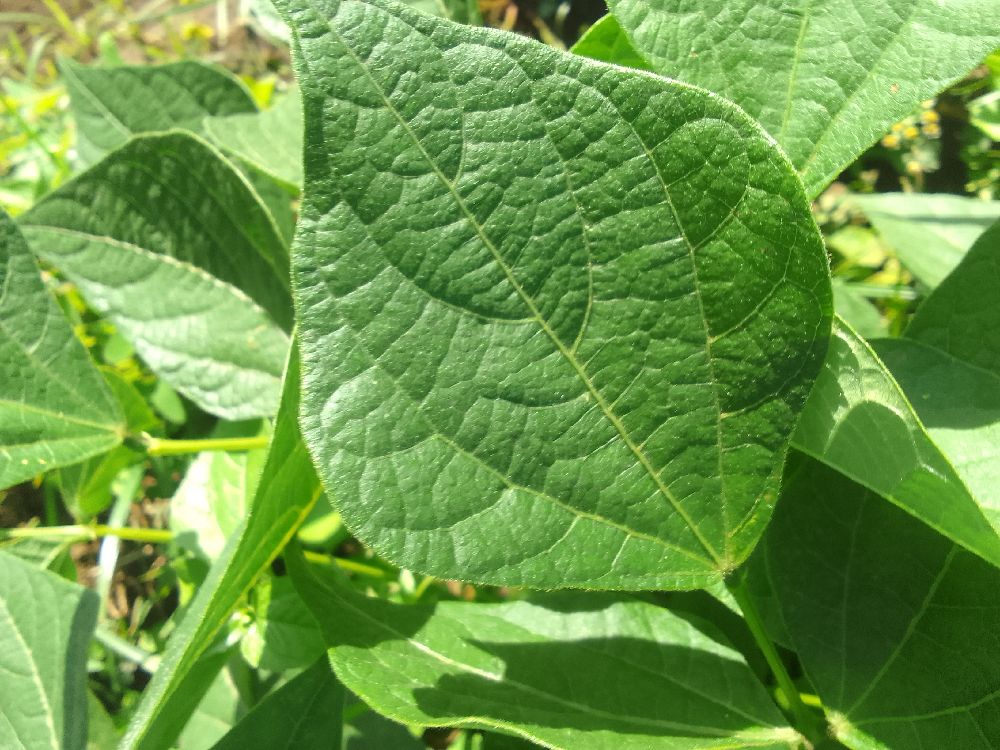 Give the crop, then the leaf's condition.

common bean, healthy
